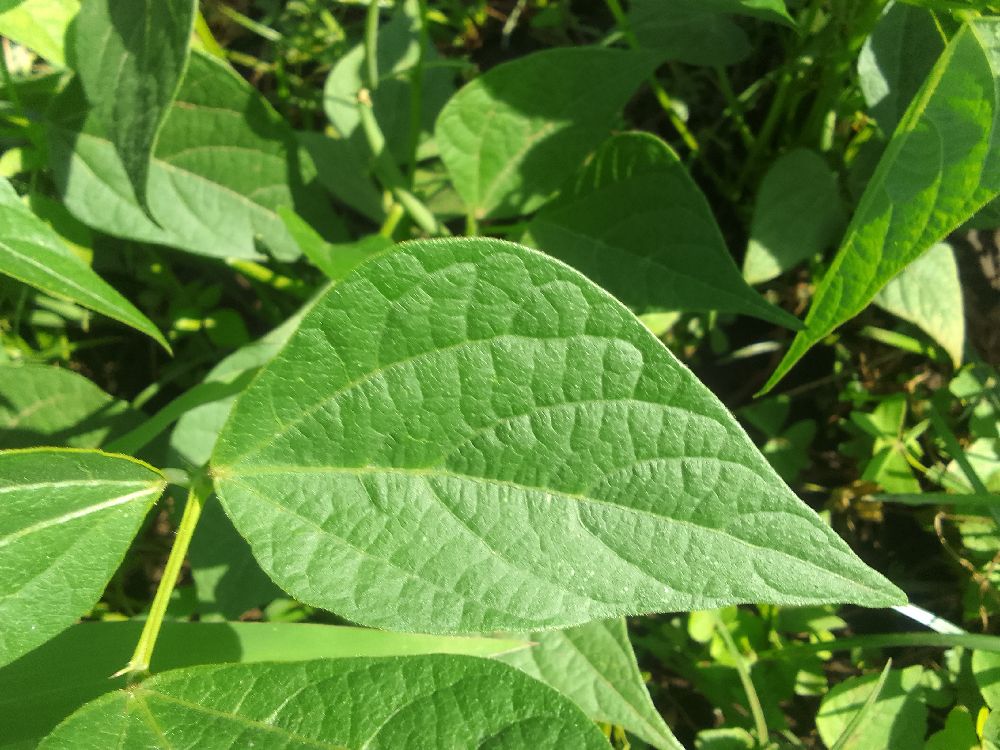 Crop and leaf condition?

common bean, healthy
